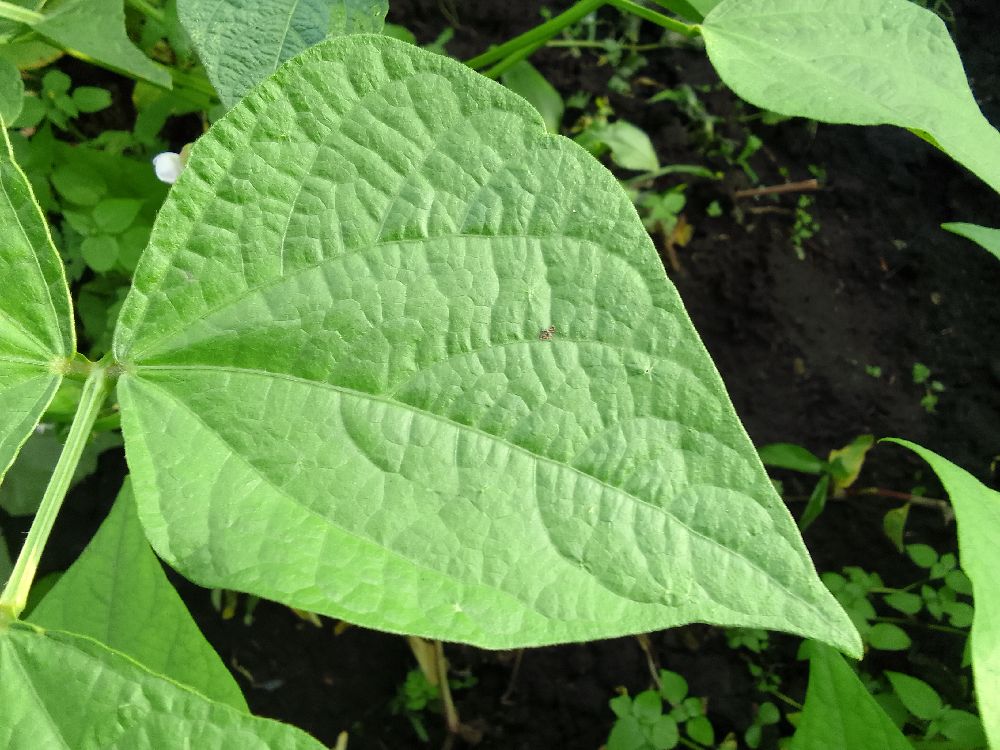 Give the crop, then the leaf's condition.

common bean, healthy
